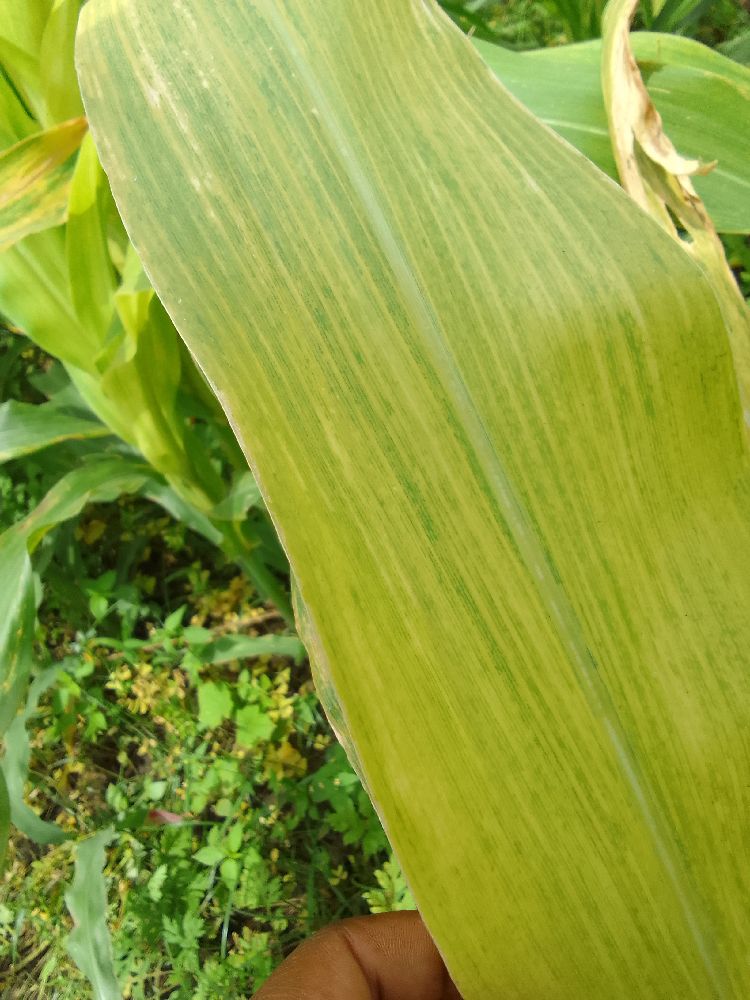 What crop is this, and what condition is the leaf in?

maize, maize lethal necrosis
